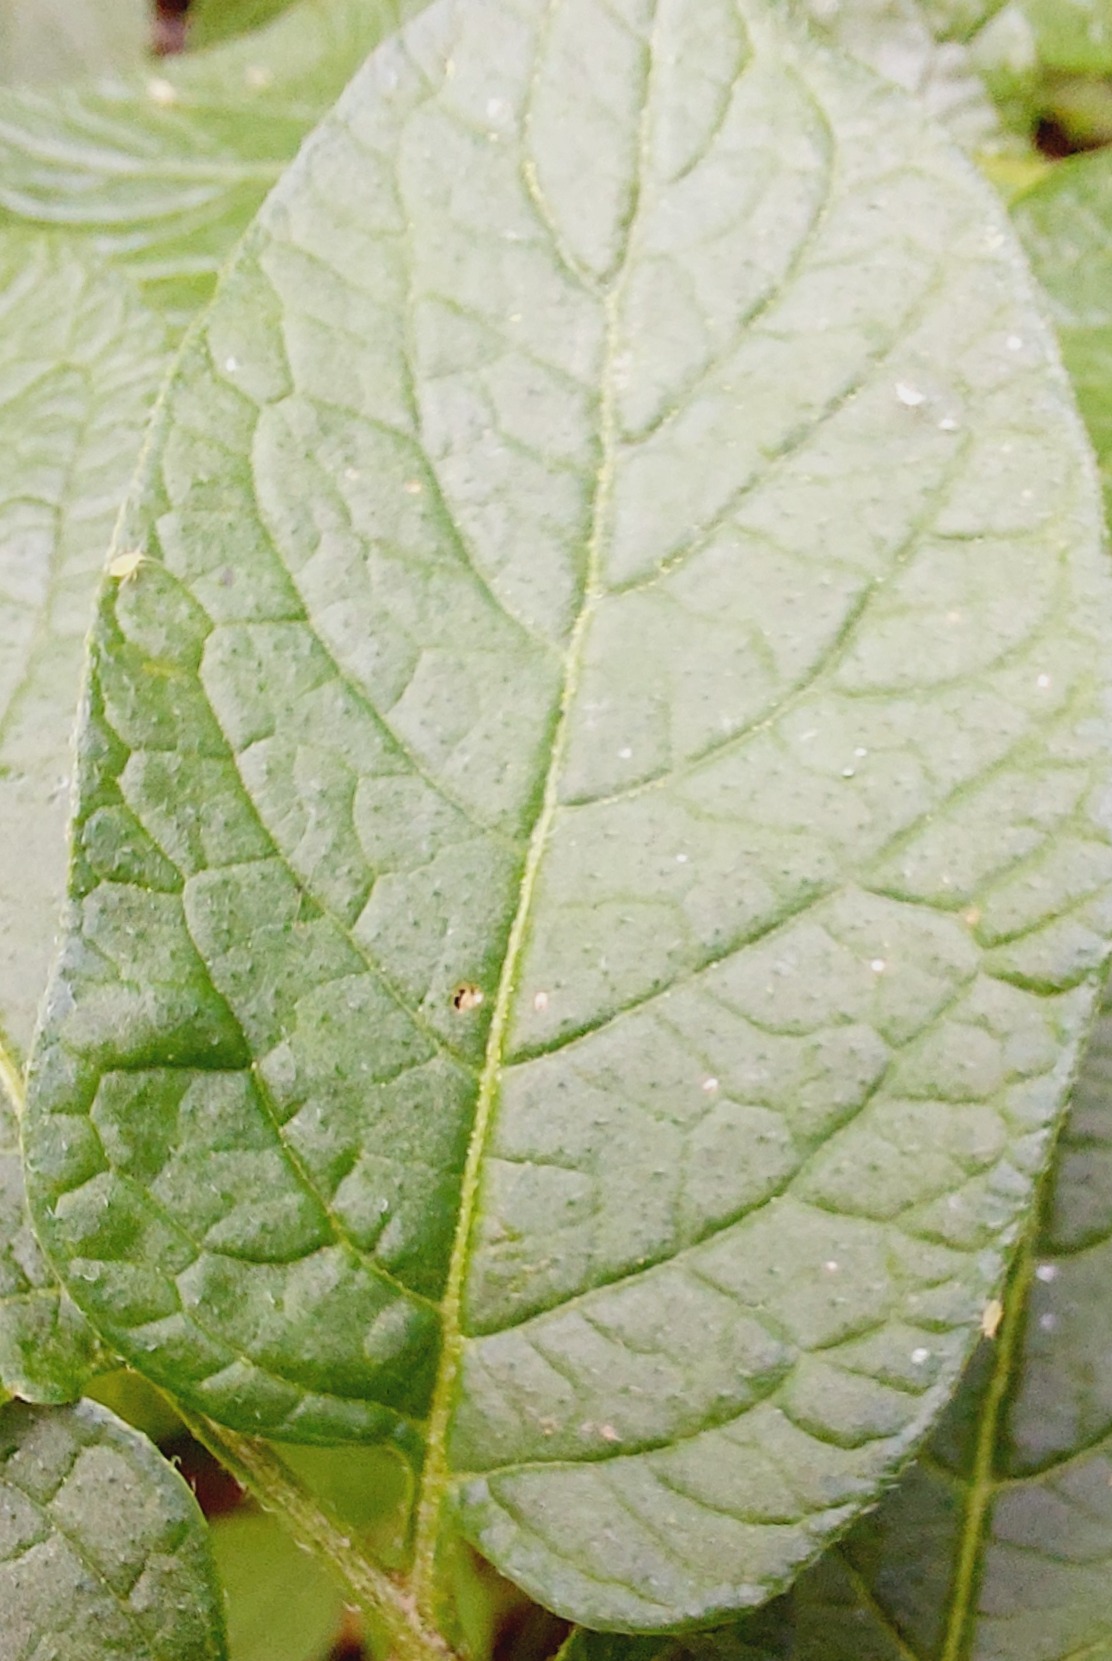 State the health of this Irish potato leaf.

healthy
